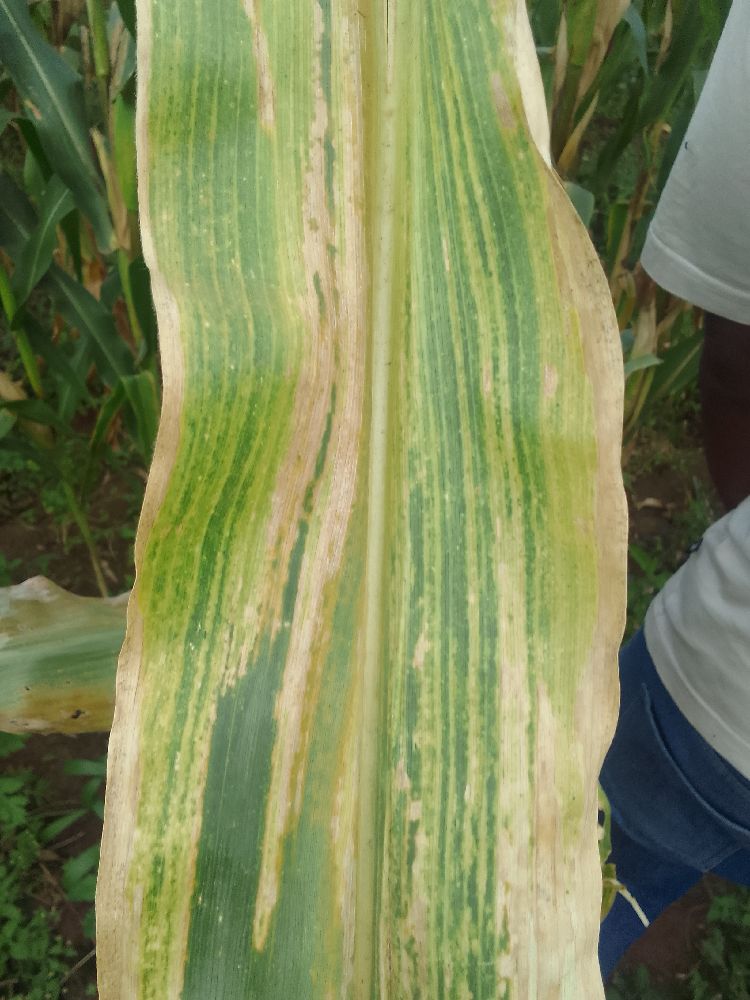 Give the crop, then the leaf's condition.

maize, maize lethal necrosis
